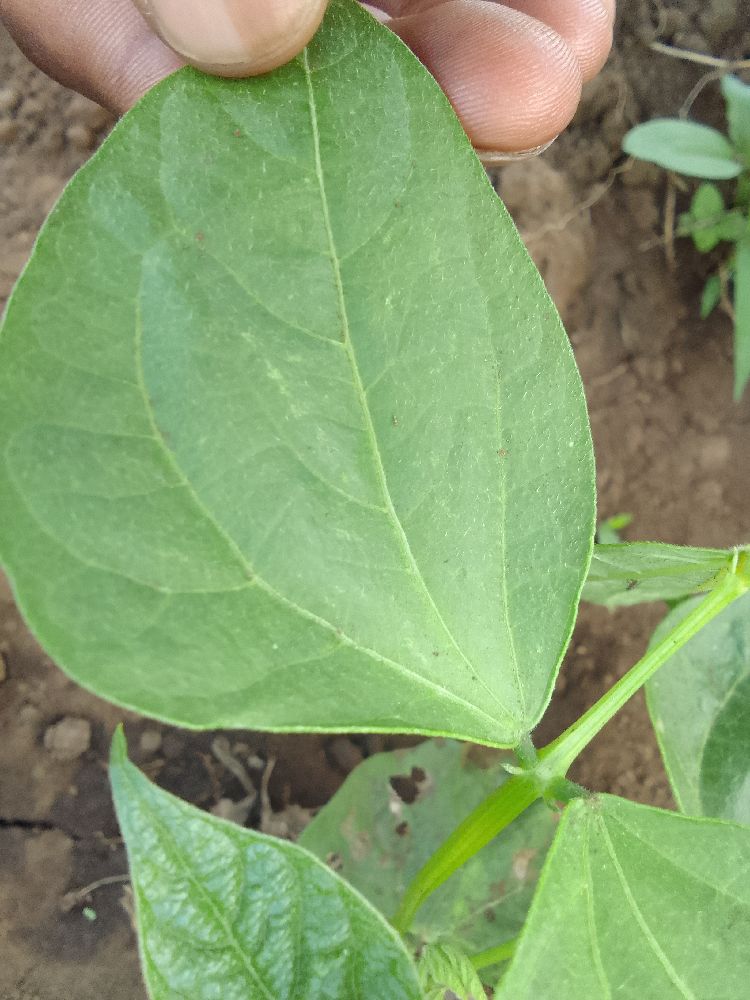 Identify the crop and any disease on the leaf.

common bean, healthy
